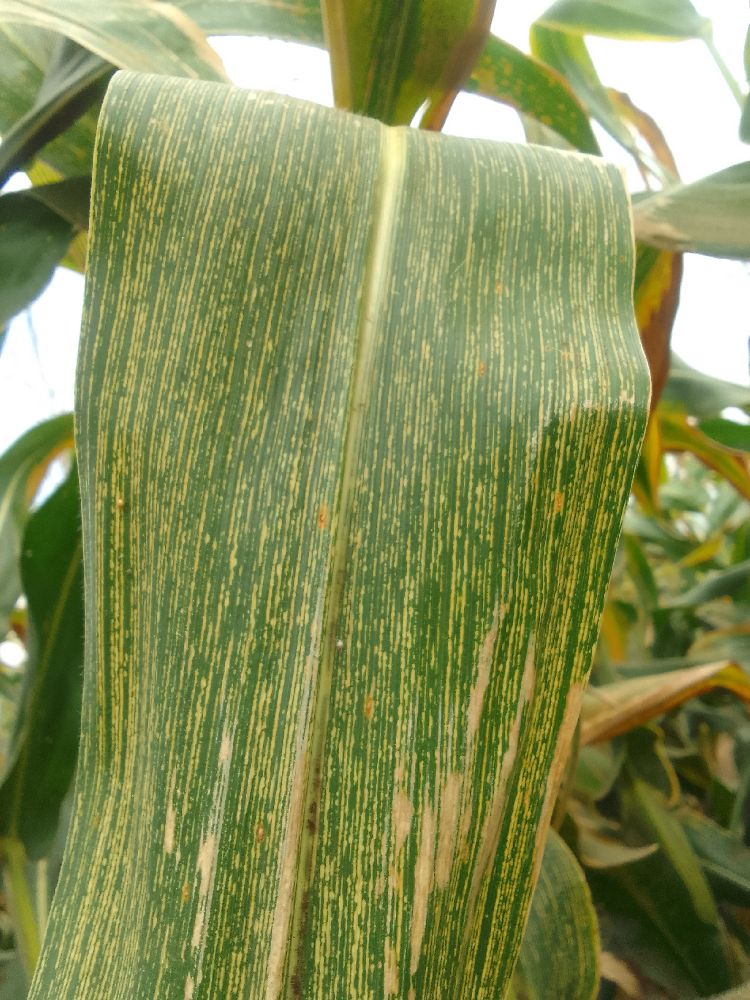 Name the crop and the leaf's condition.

maize, maize streak virus
